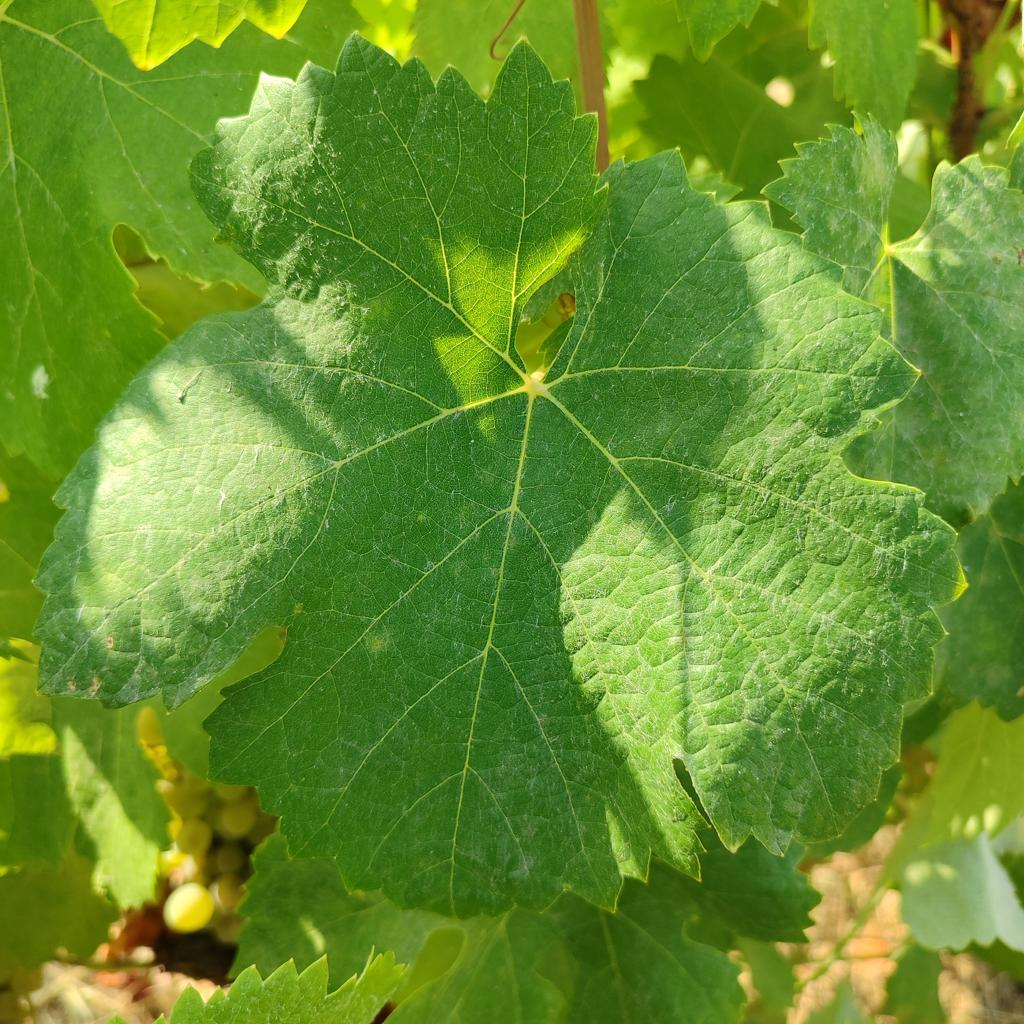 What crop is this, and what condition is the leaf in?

grapevine, healthy
